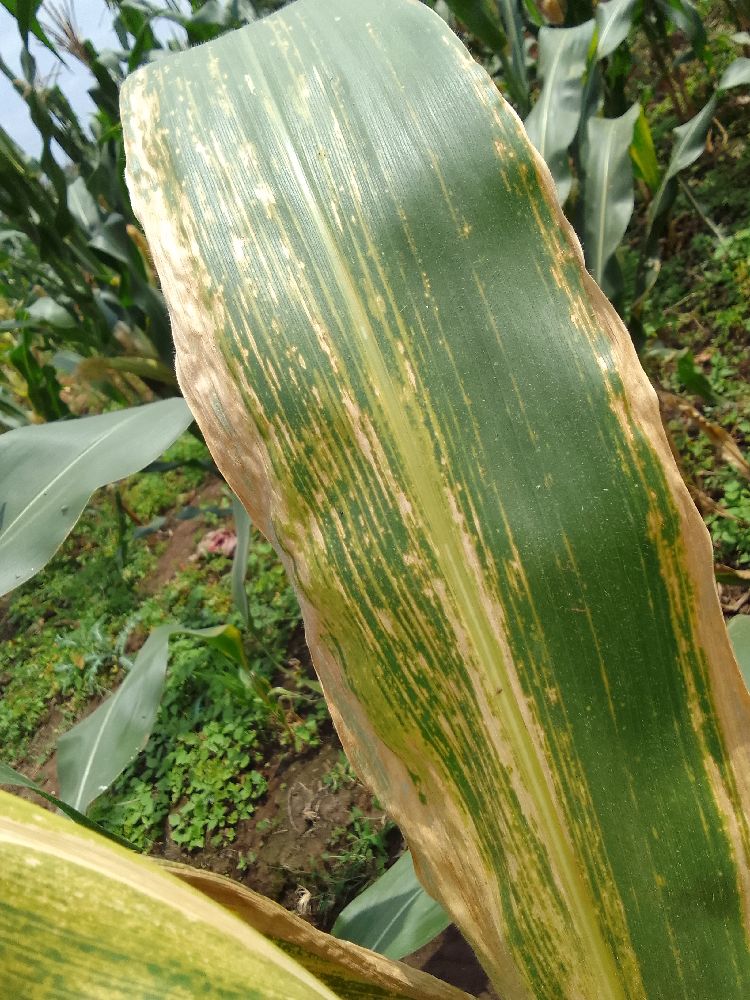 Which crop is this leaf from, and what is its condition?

maize, maize lethal necrosis
